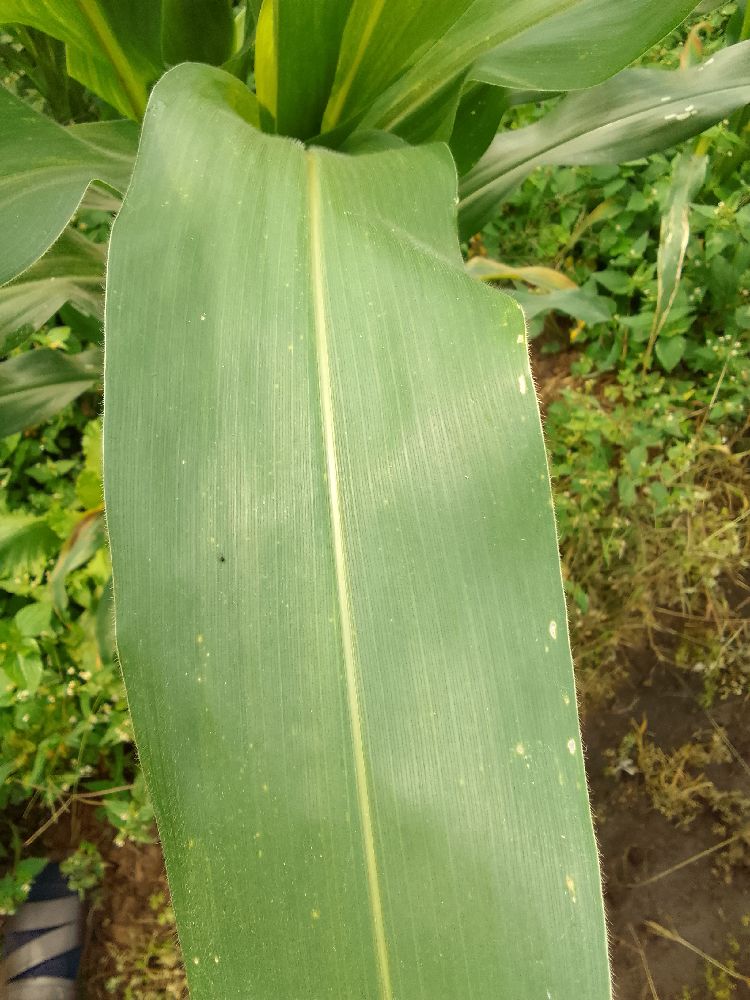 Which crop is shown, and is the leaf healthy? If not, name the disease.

maize, healthy
